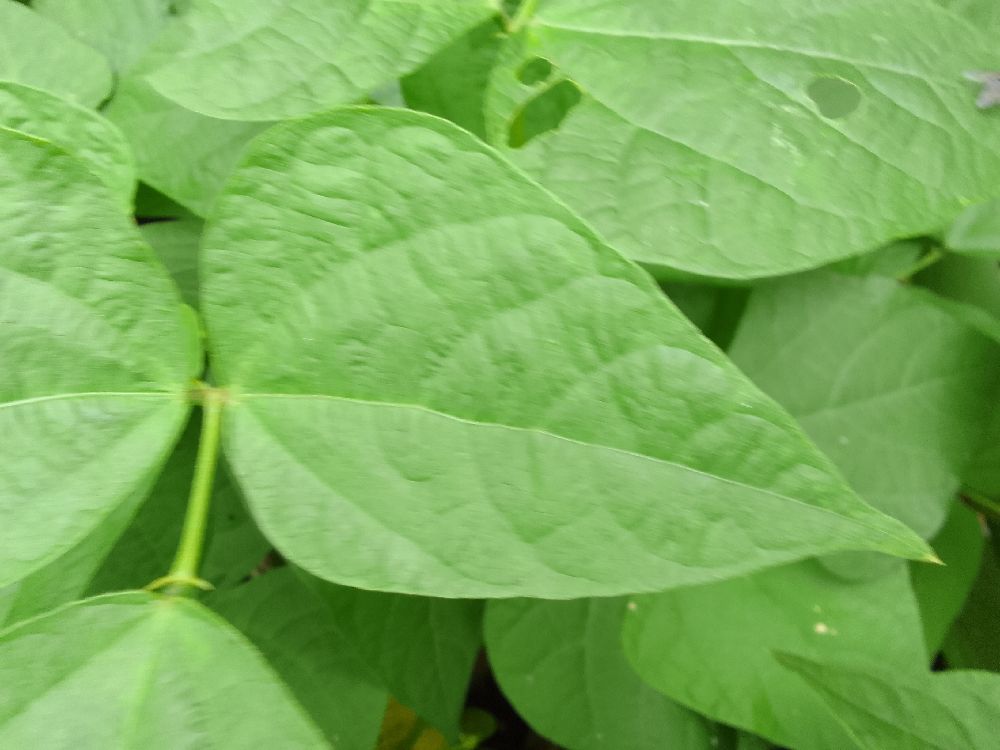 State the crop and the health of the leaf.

common bean, healthy
